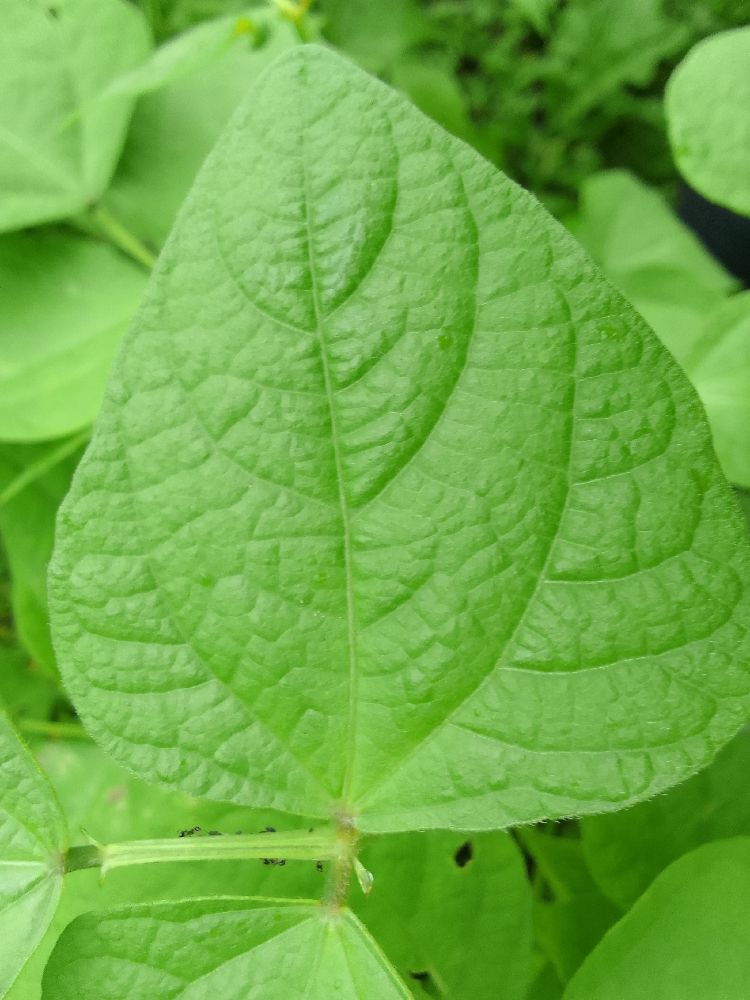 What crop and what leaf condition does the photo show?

common bean, healthy
